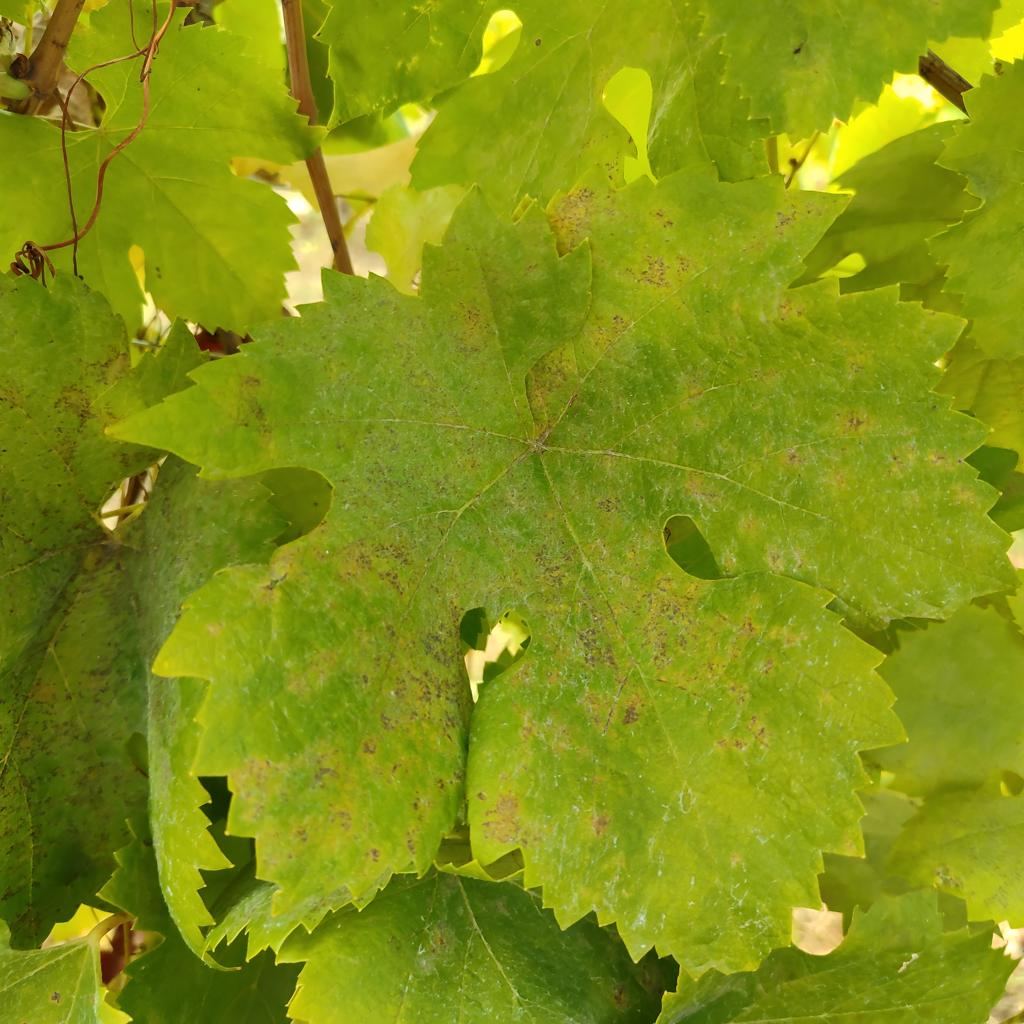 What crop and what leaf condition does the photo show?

grapevine, powdery mildew
